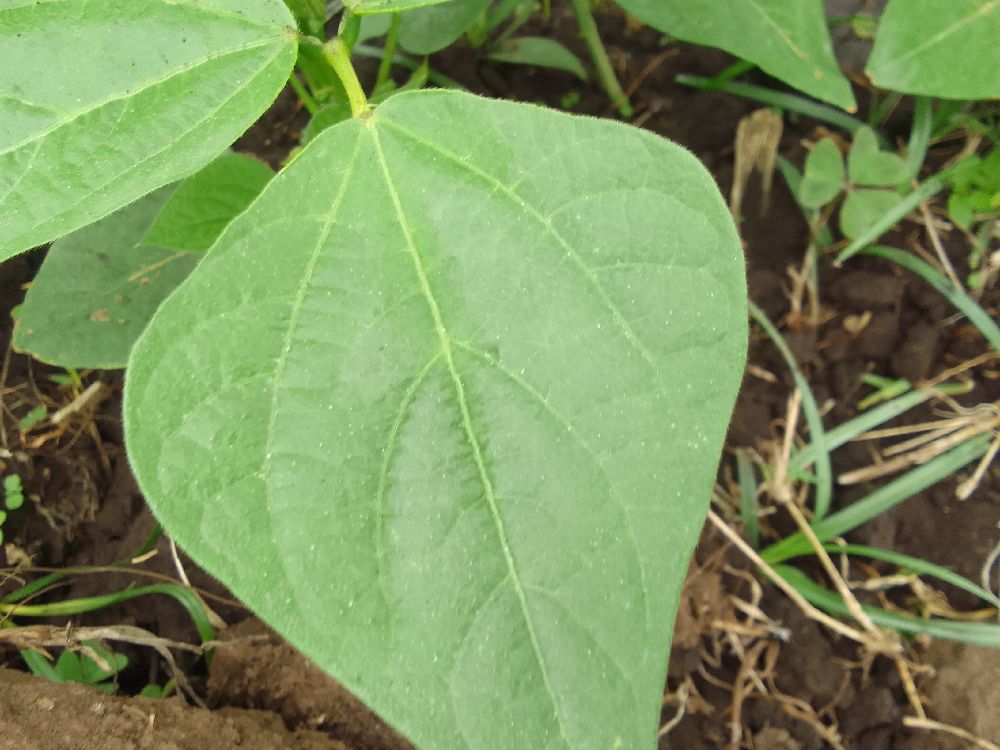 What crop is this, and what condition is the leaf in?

common bean, healthy
